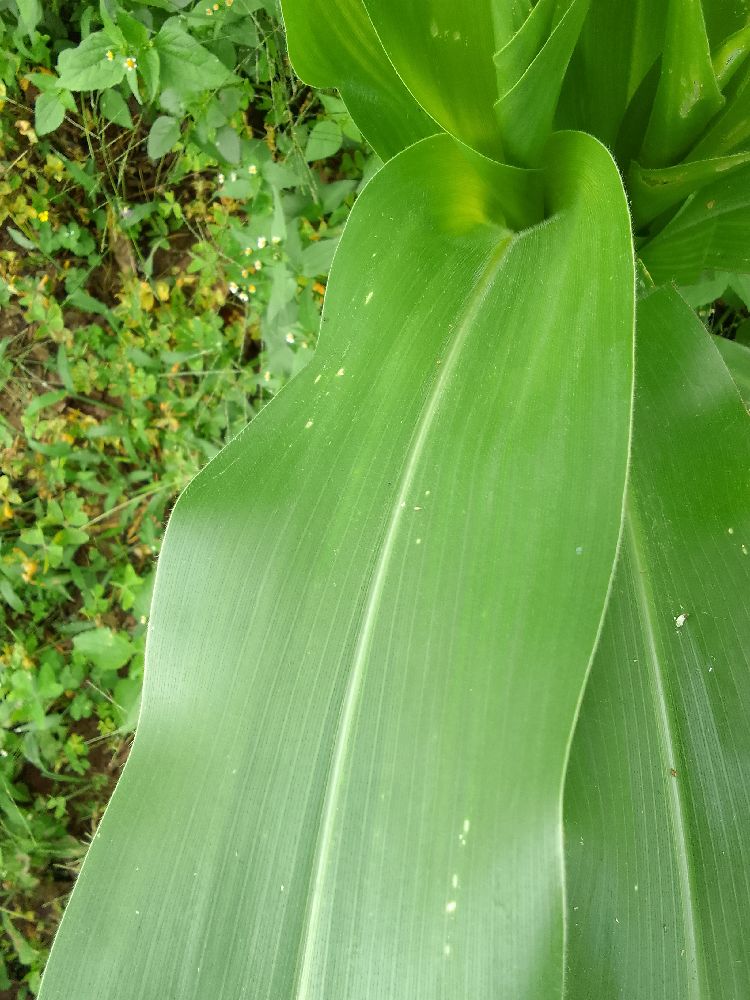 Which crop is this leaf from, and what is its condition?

maize, healthy
